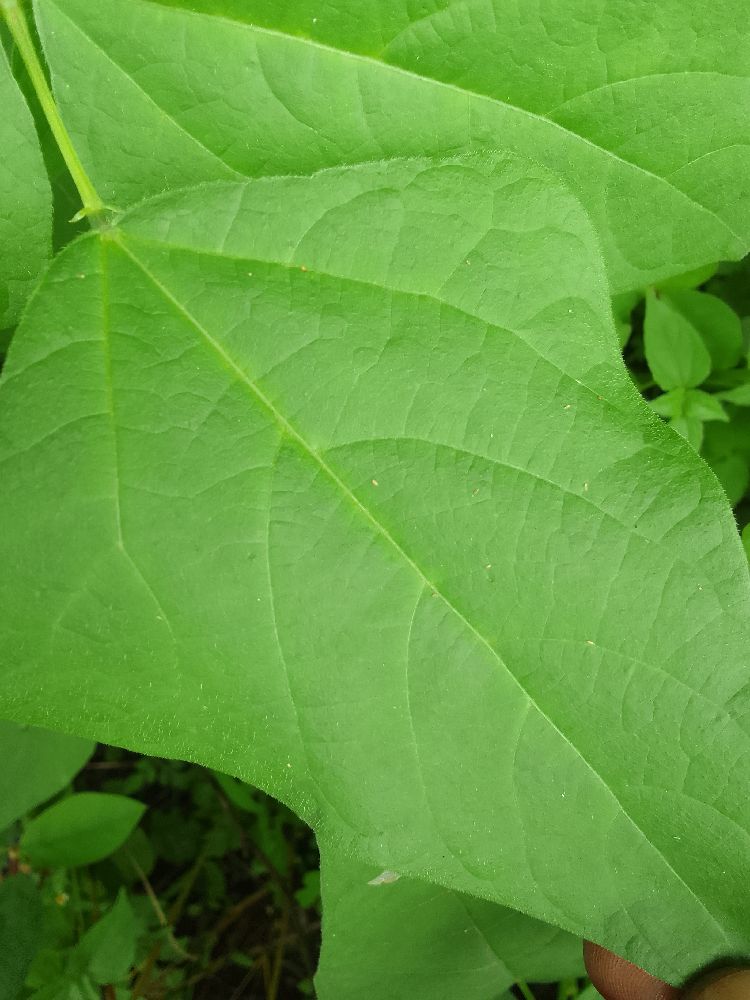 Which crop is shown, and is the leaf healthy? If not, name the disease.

common bean, healthy
